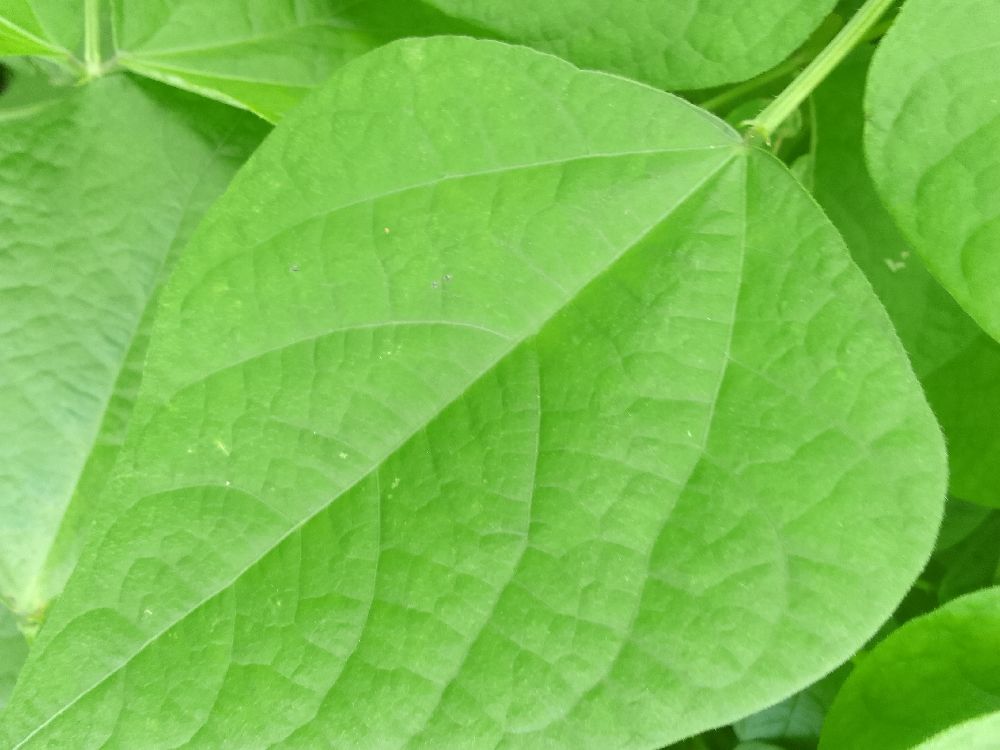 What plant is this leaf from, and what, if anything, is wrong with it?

common bean, healthy
